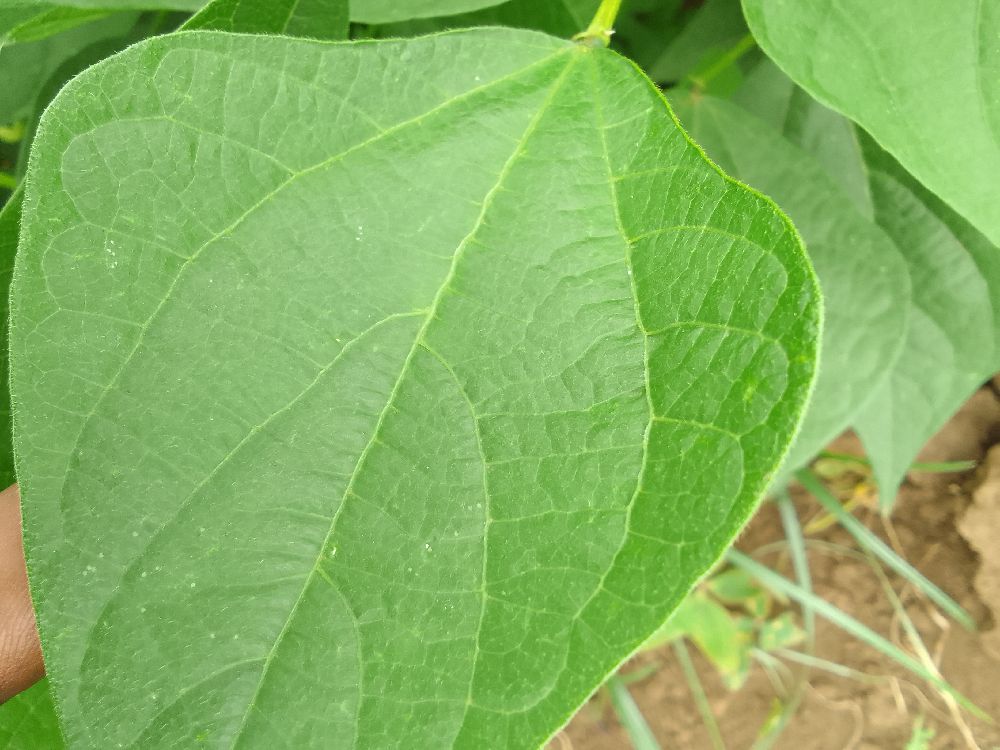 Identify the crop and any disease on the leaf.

common bean, healthy
